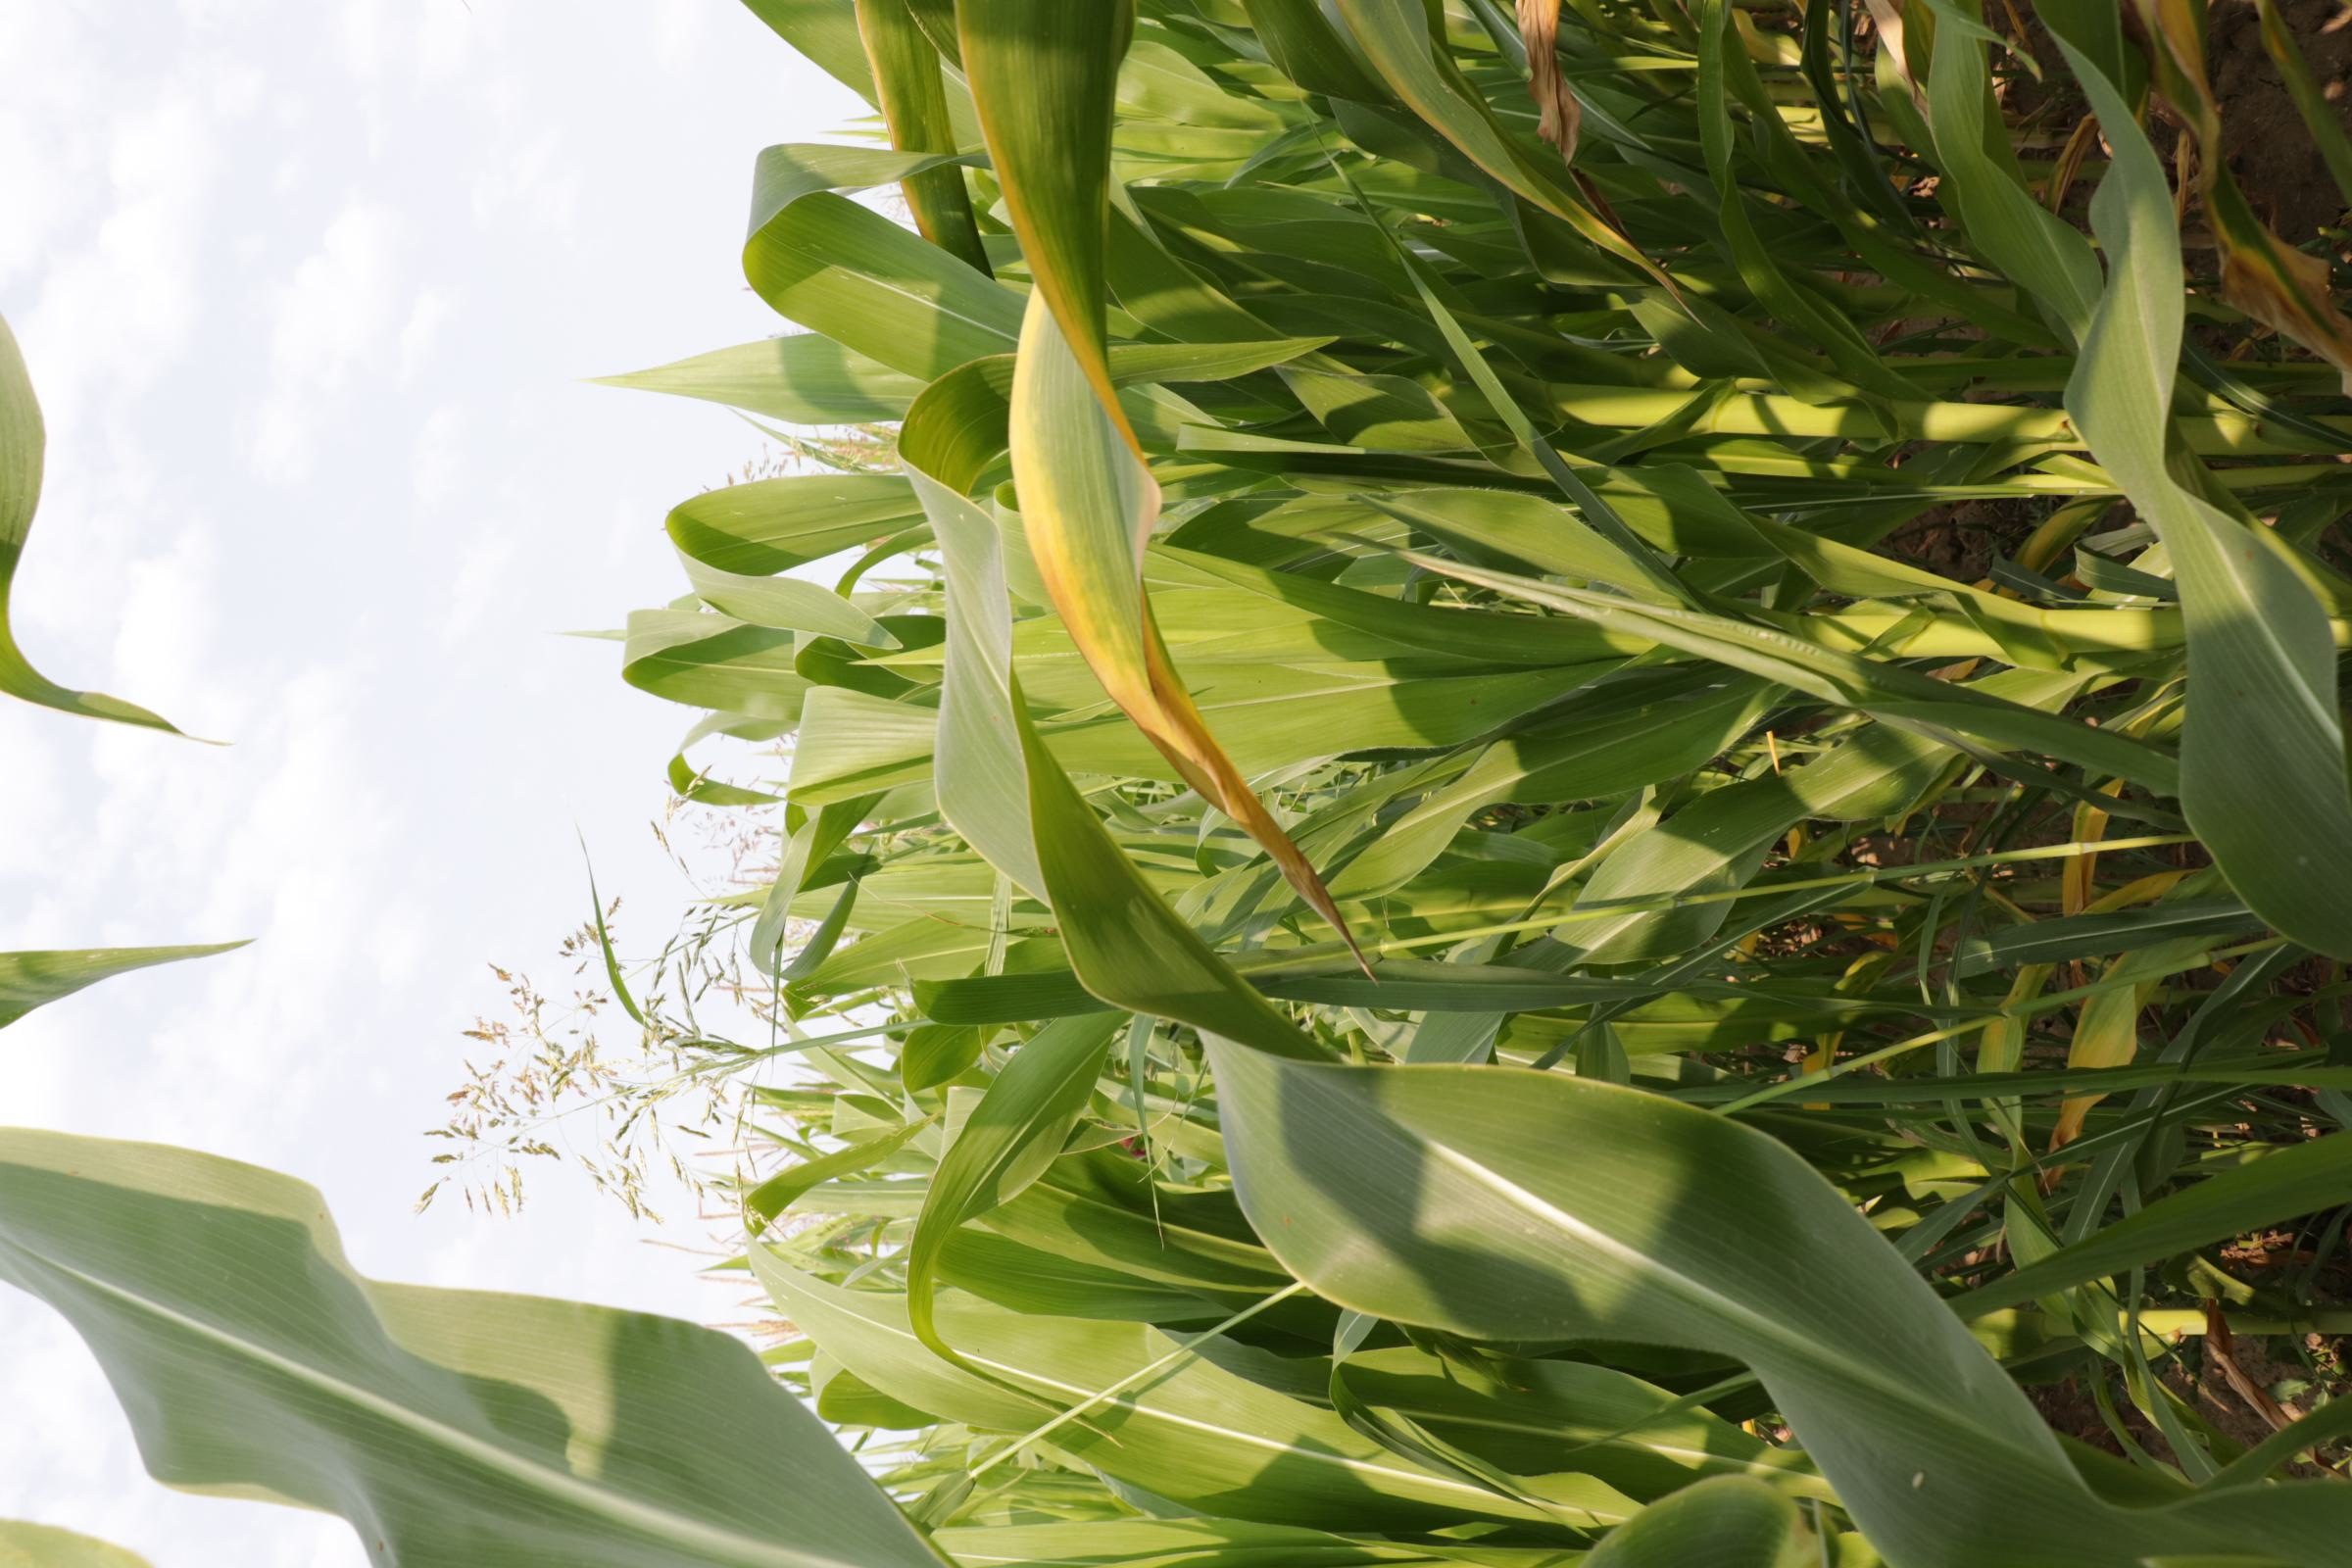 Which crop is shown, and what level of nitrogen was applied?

maize, full nitrogen fertilisation
